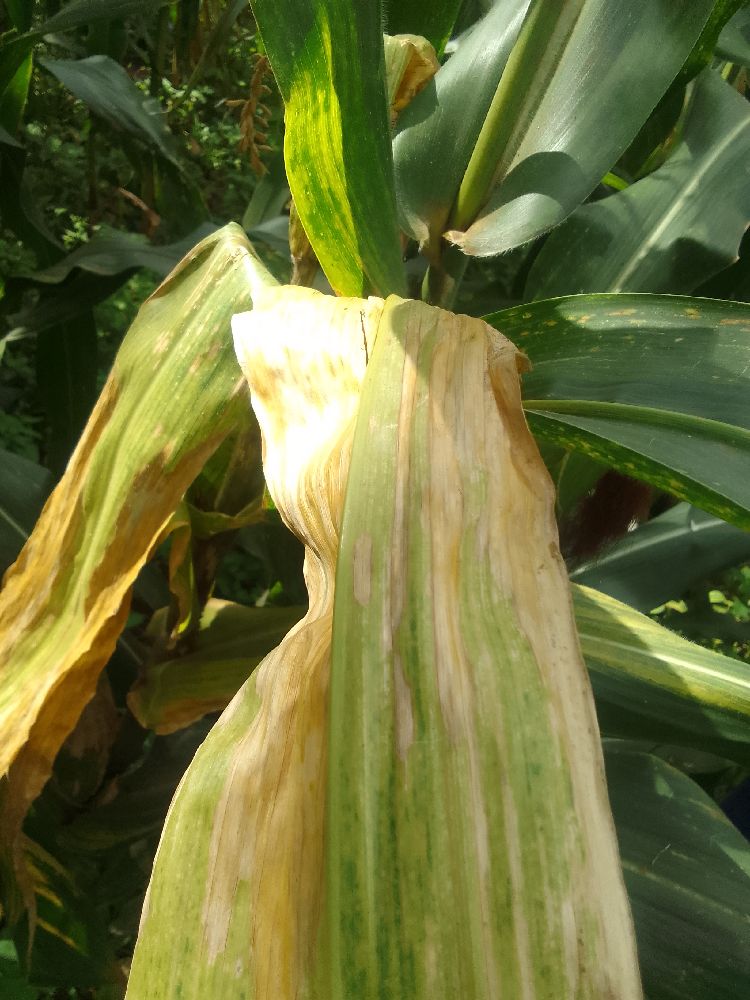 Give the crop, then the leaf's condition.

maize, maize lethal necrosis
